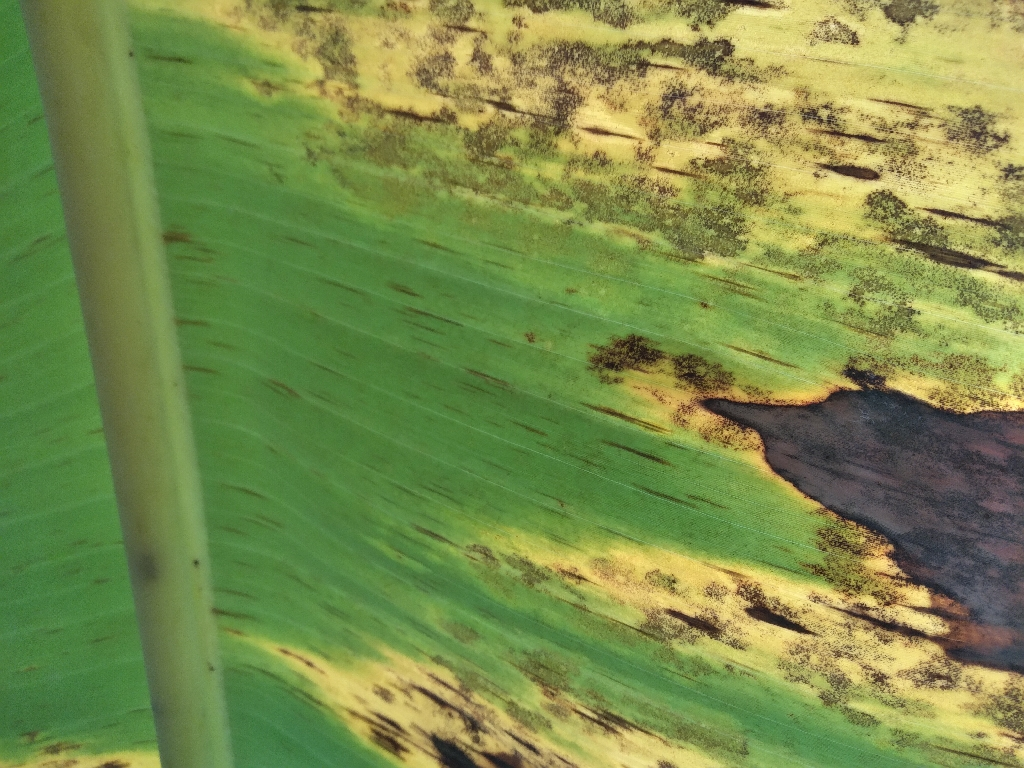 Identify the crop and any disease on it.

banana, black sigatoka
